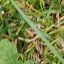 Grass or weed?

structured weed
